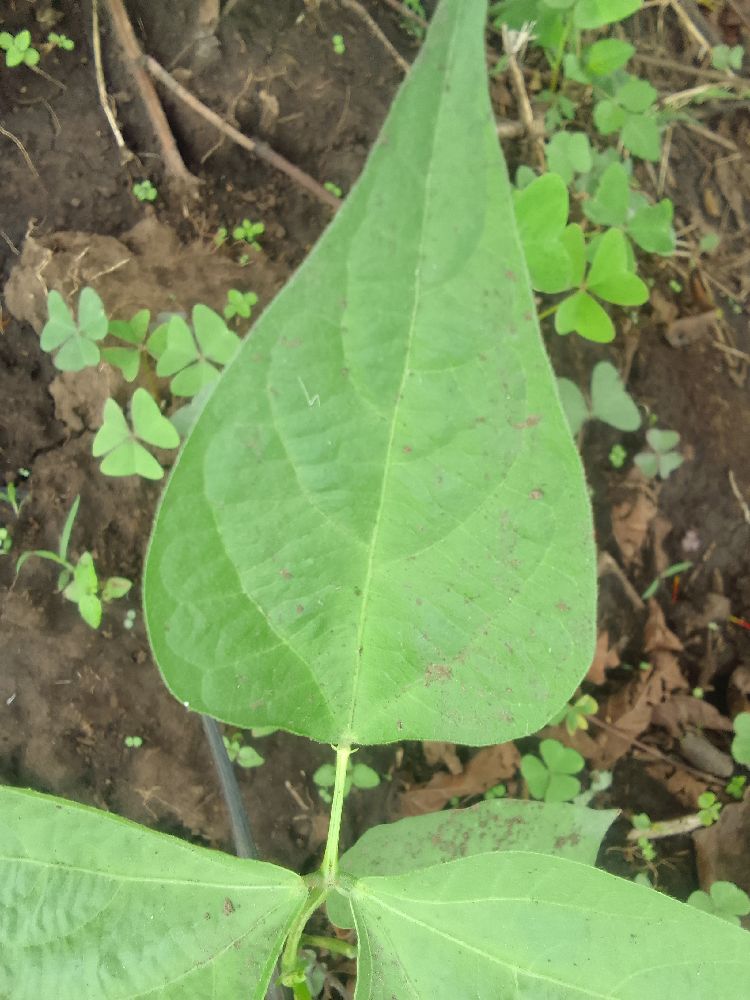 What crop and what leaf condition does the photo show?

common bean, healthy
